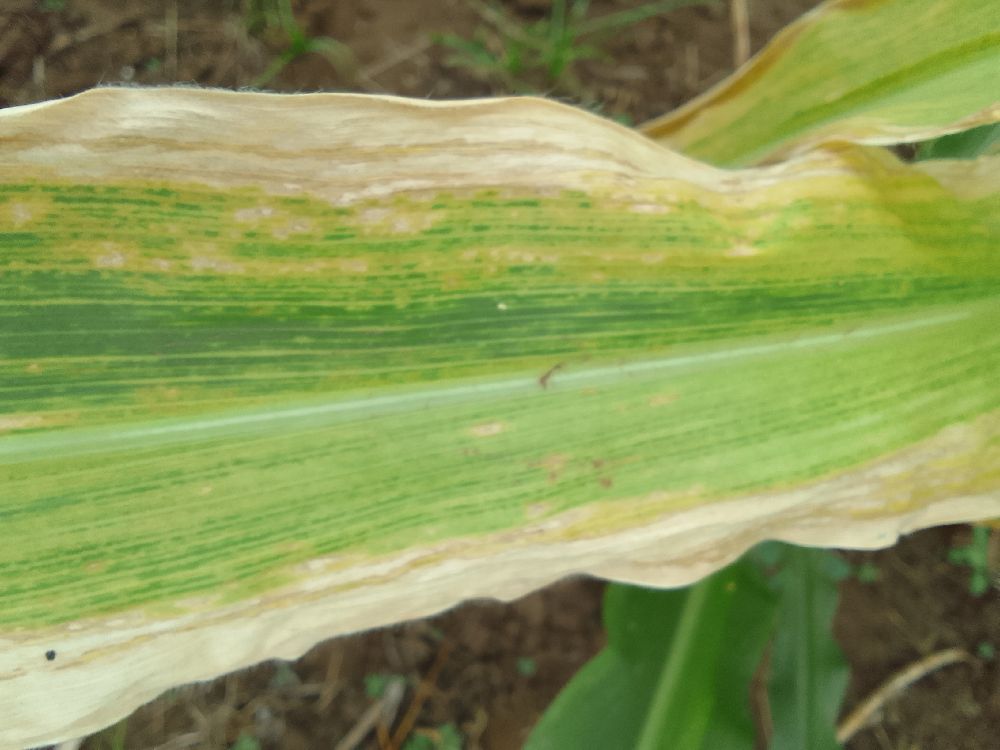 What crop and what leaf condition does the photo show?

maize, maize lethal necrosis
